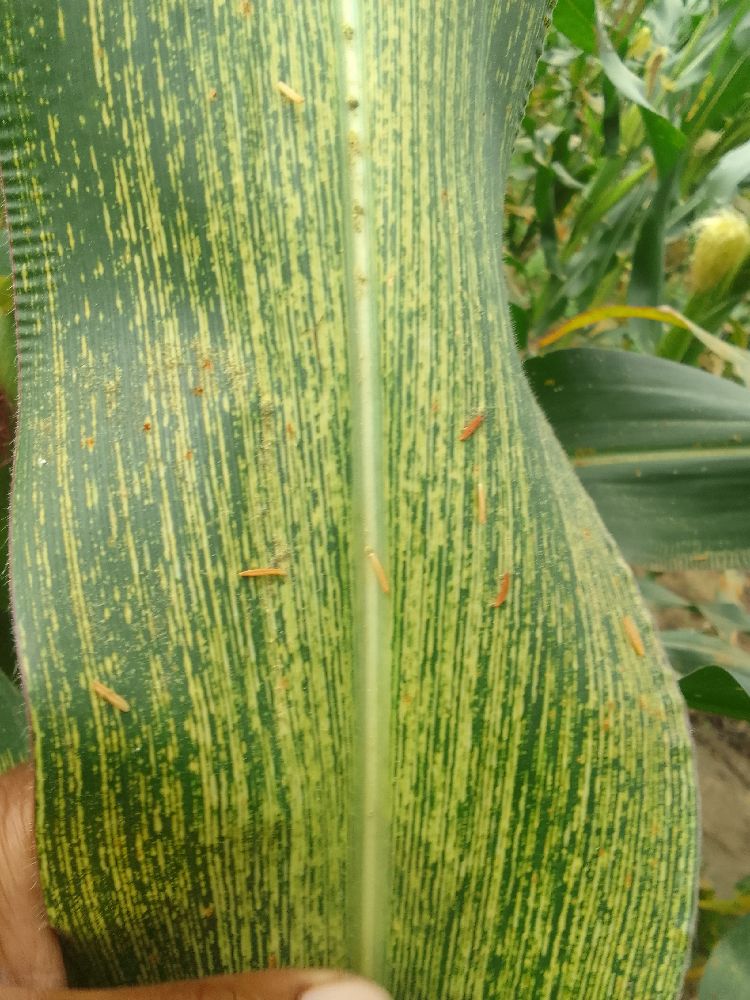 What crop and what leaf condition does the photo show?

maize, maize streak virus
